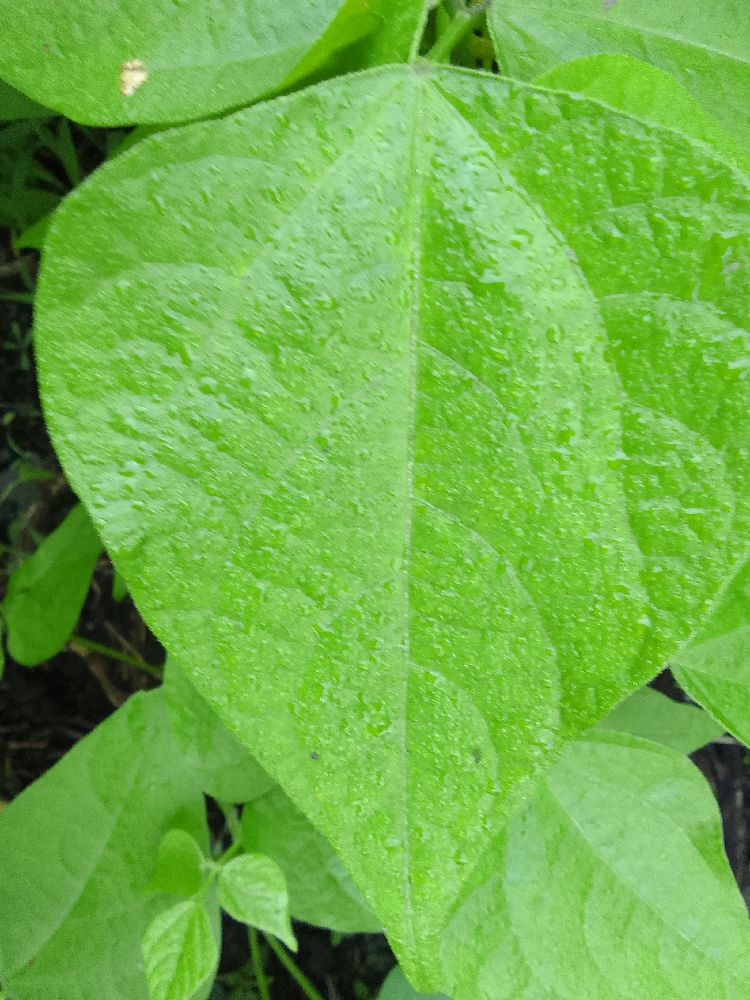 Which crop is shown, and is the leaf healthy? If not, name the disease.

common bean, healthy
